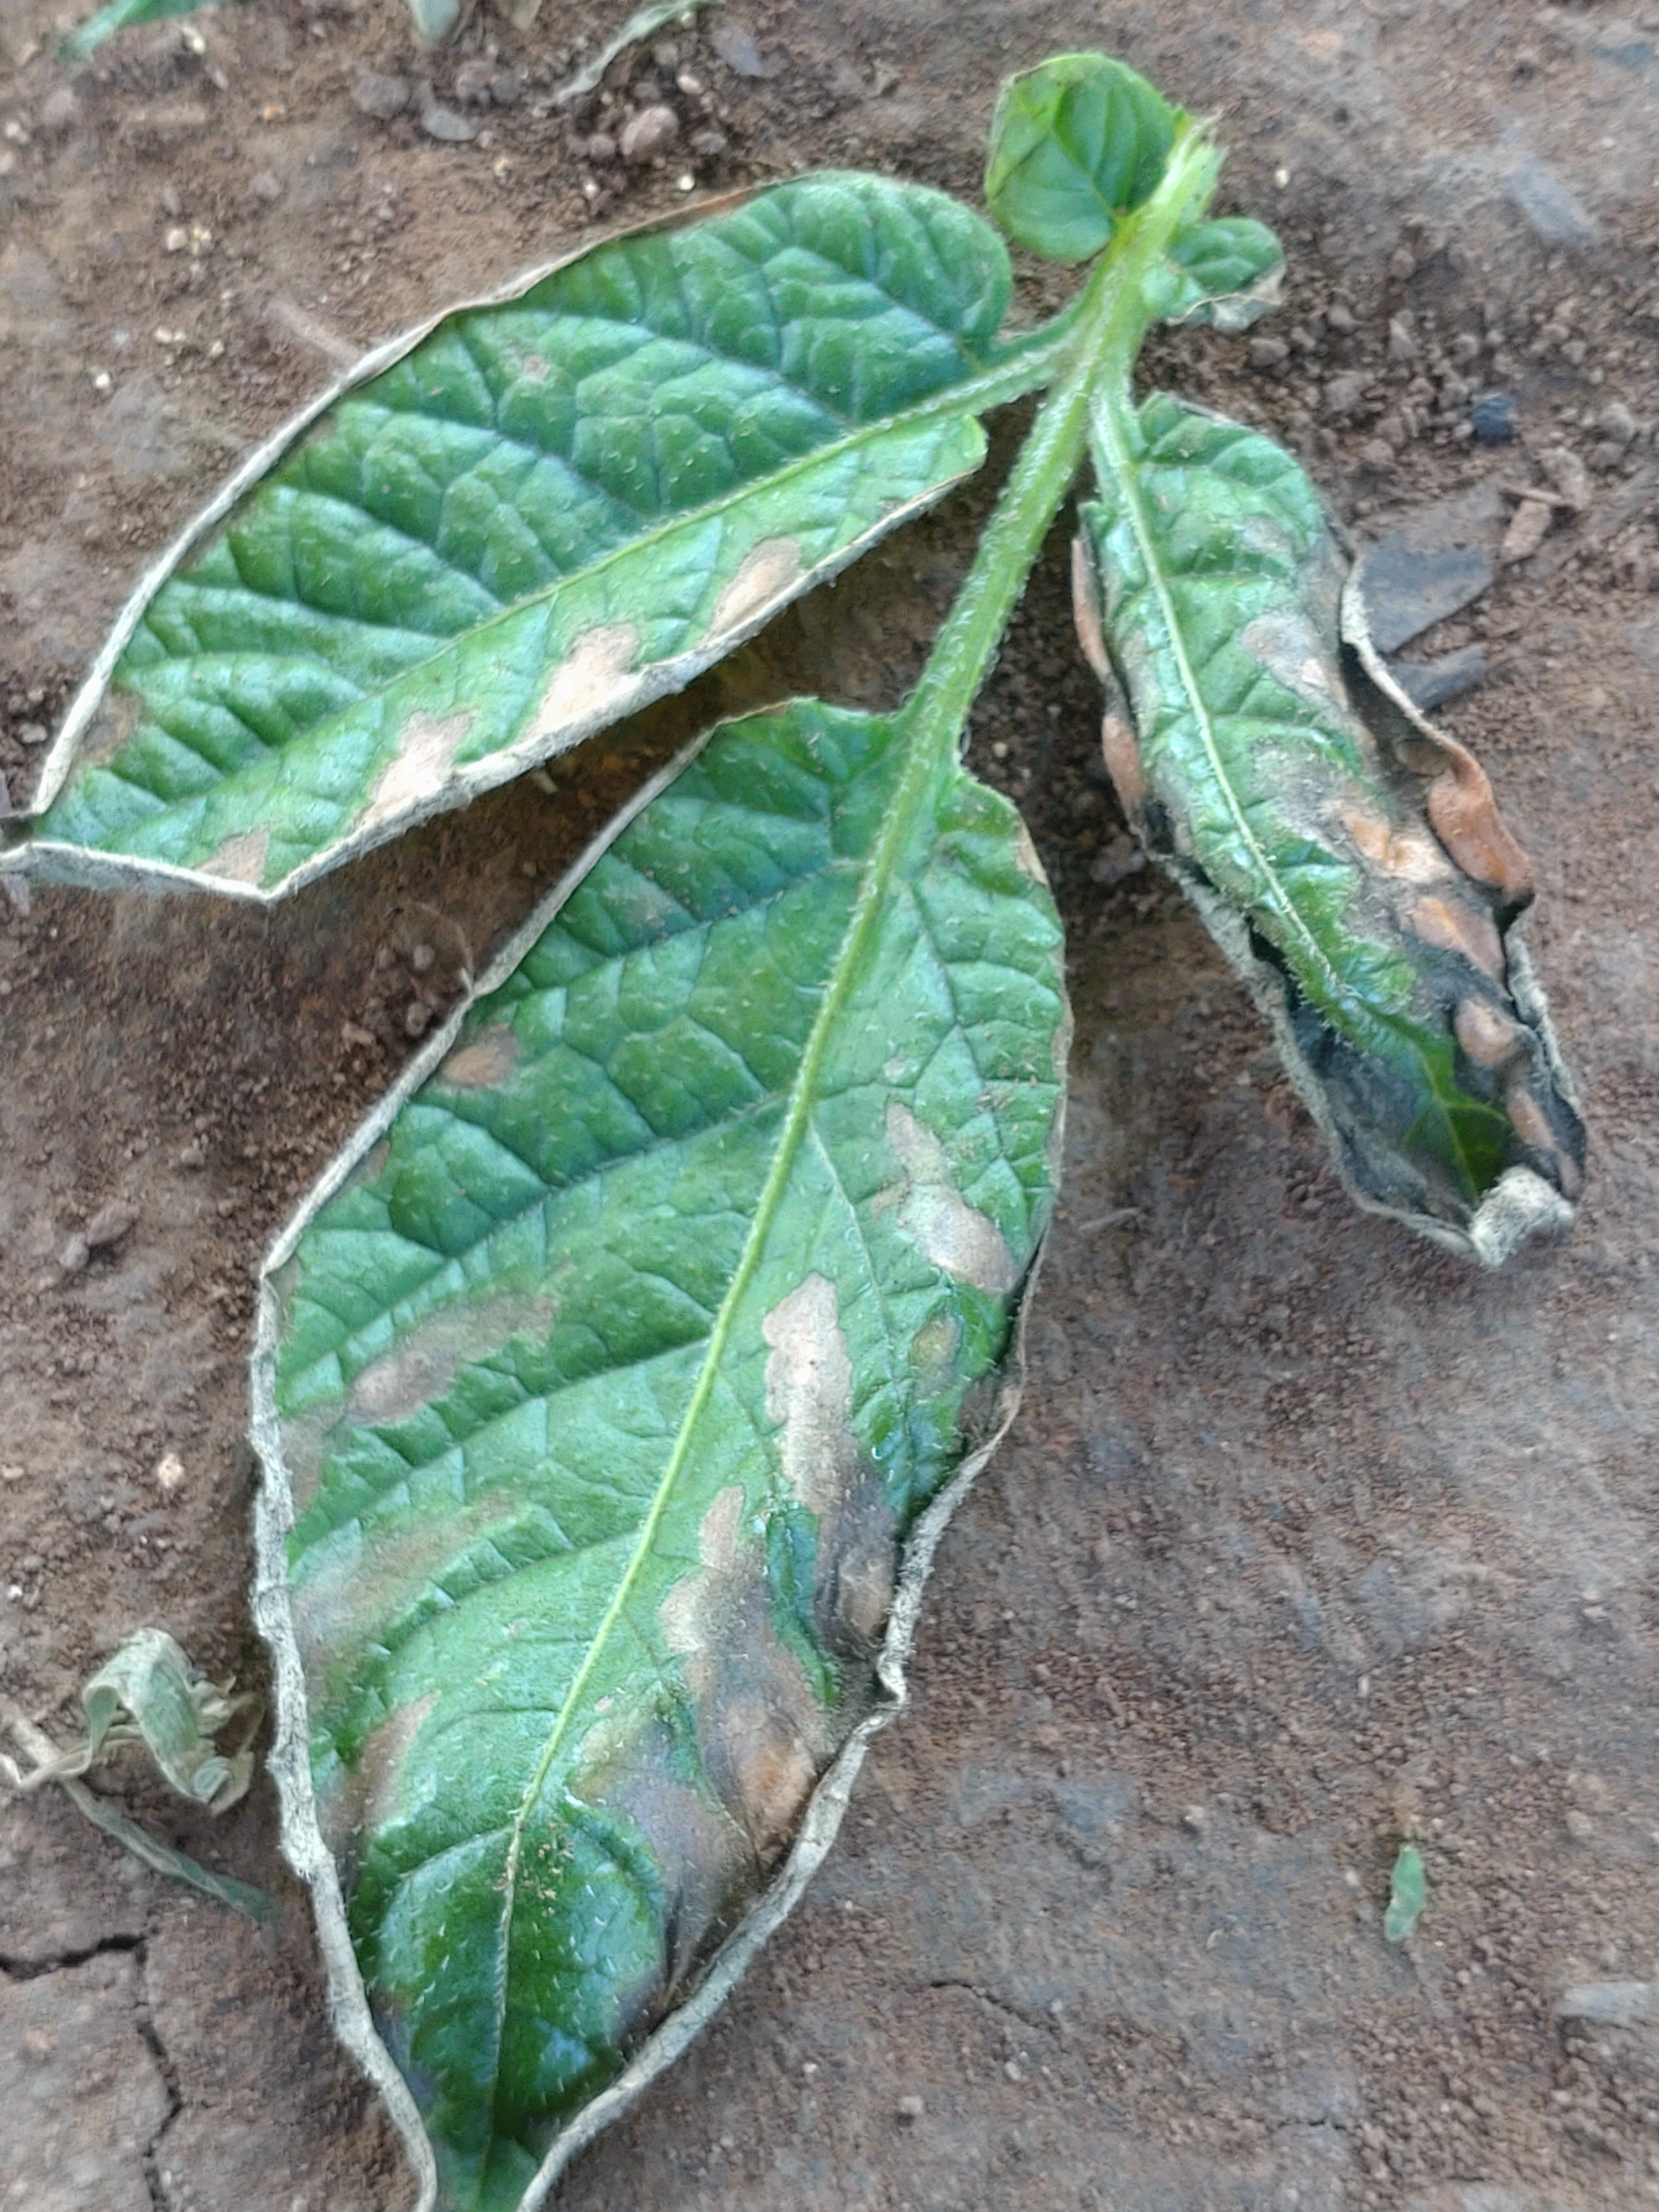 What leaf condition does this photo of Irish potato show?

early blight
